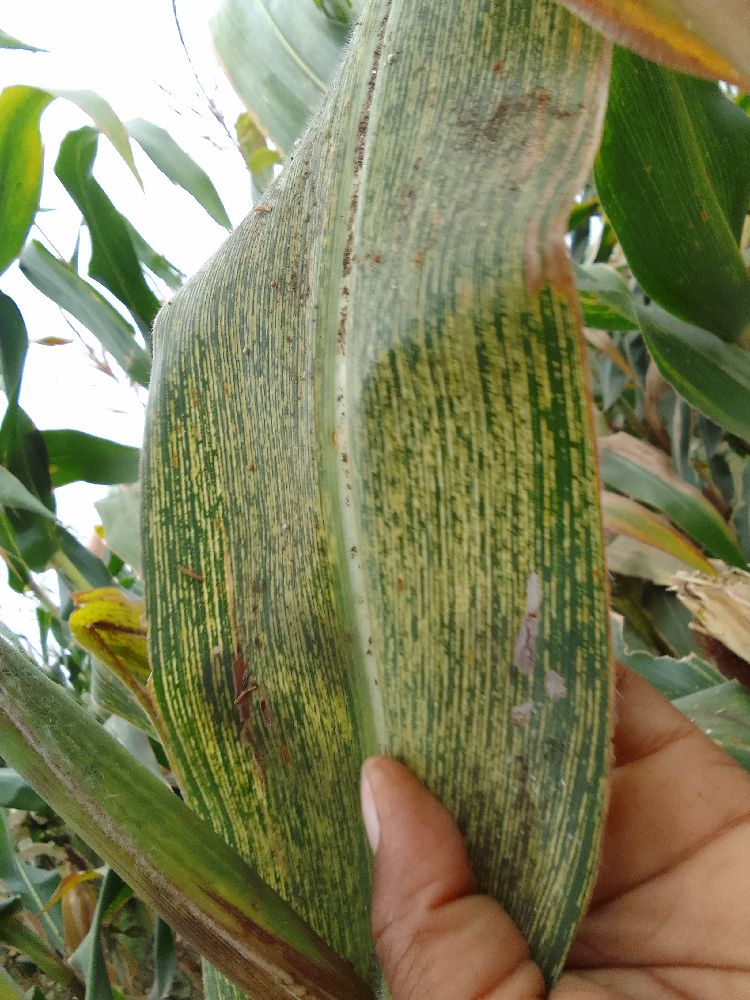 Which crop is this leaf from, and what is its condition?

maize, maize streak virus
